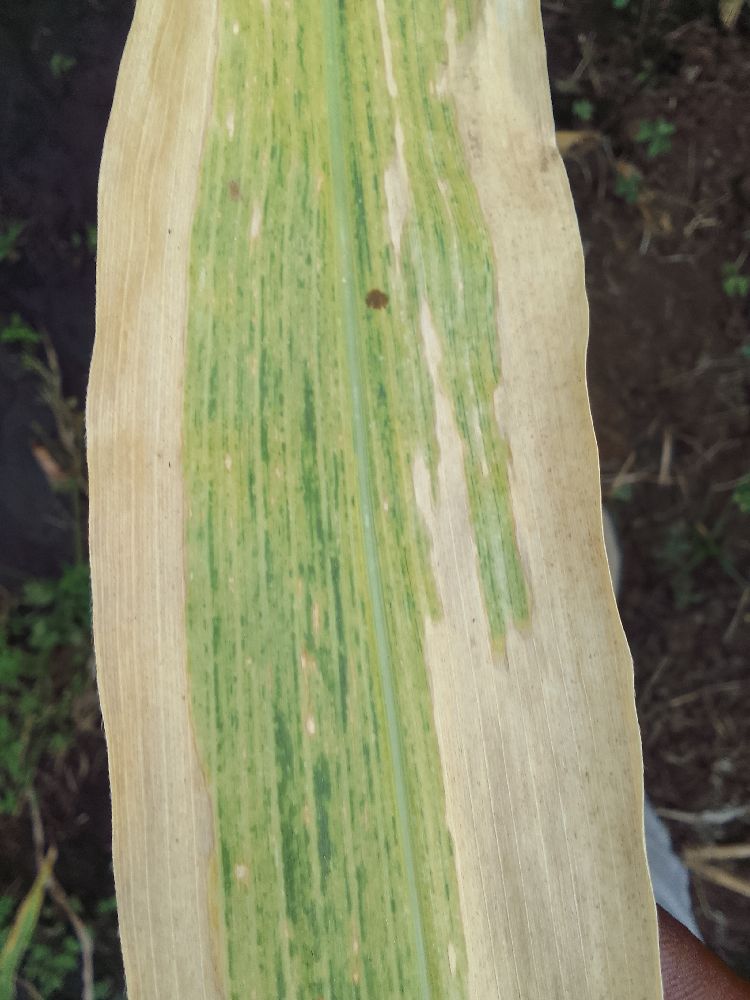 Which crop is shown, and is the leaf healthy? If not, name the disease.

maize, maize lethal necrosis
